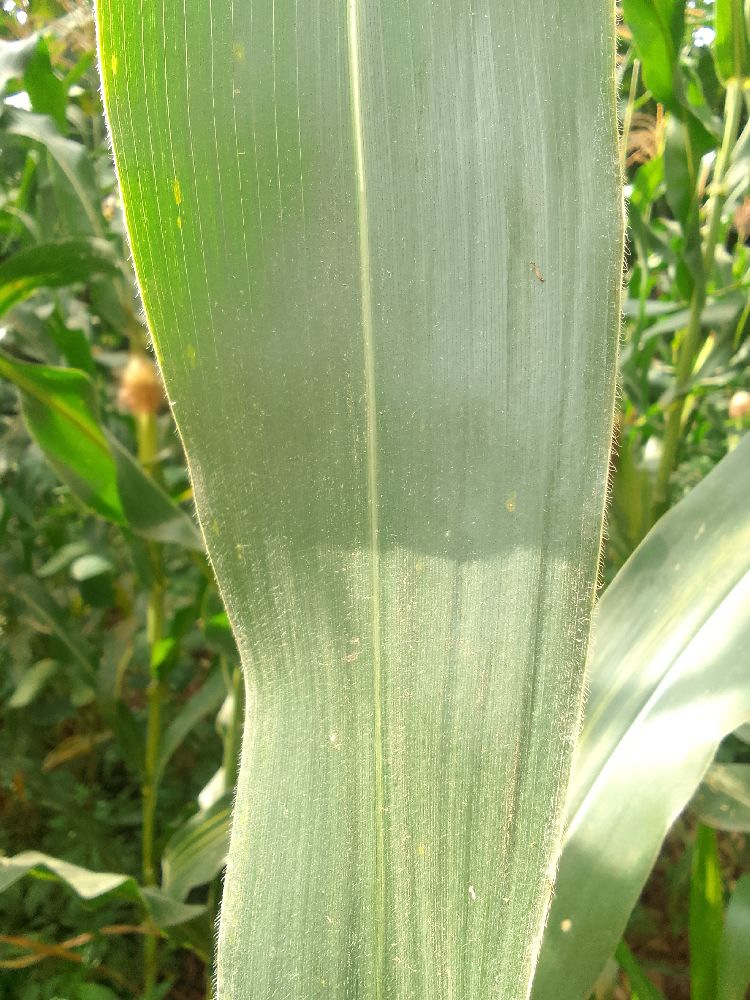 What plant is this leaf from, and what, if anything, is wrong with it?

maize, healthy
